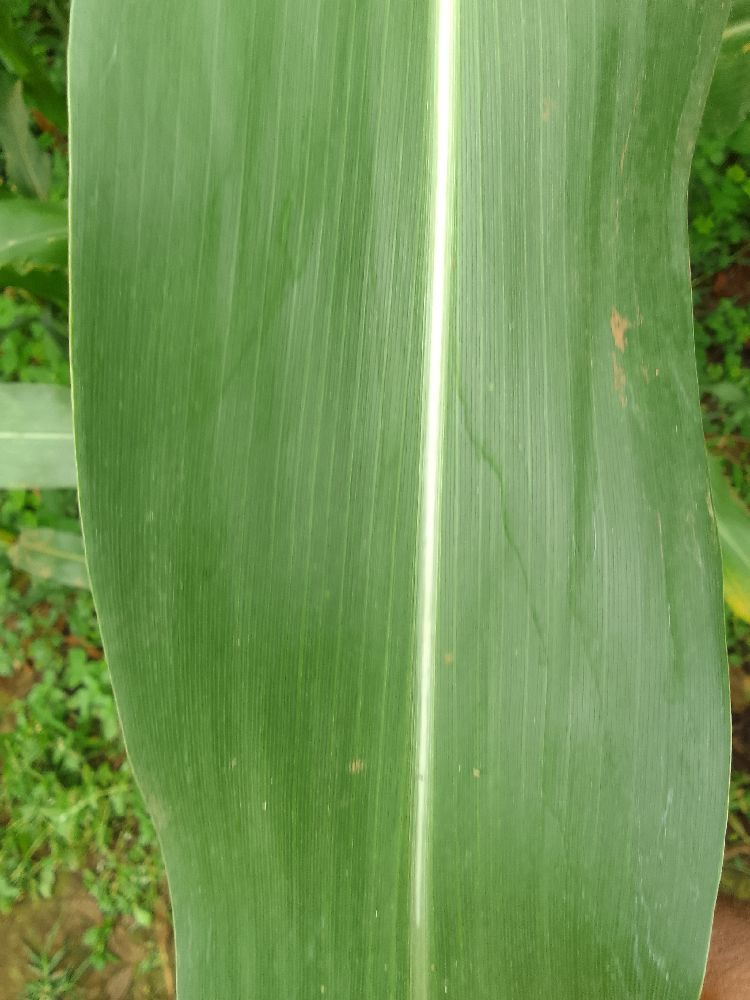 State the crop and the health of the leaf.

maize, healthy
